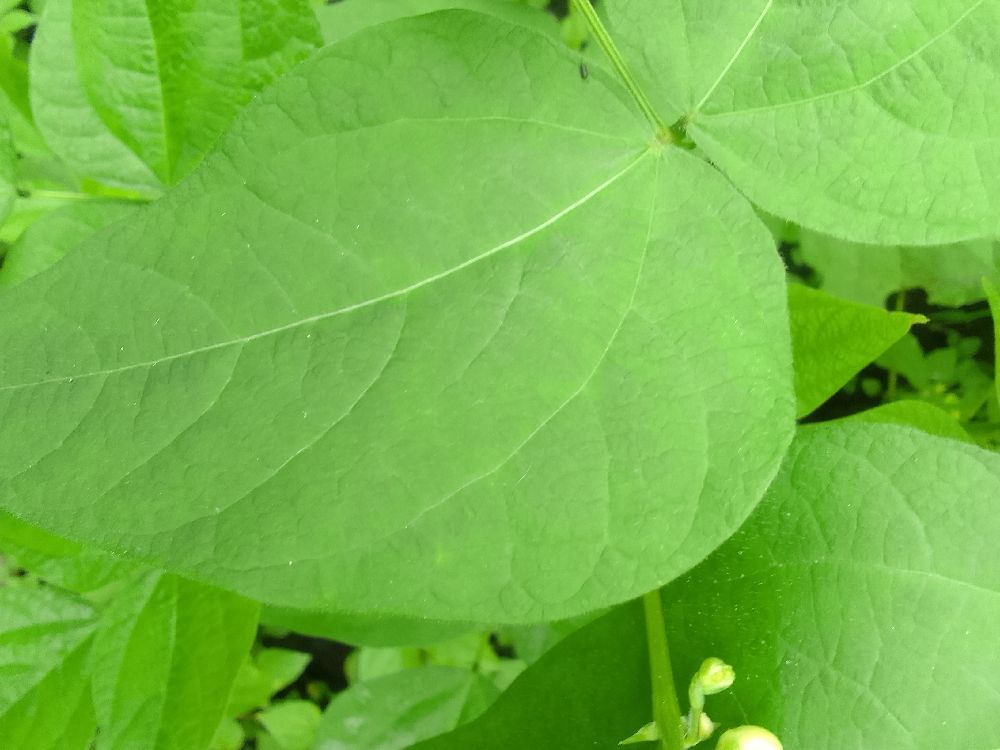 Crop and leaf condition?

common bean, healthy
